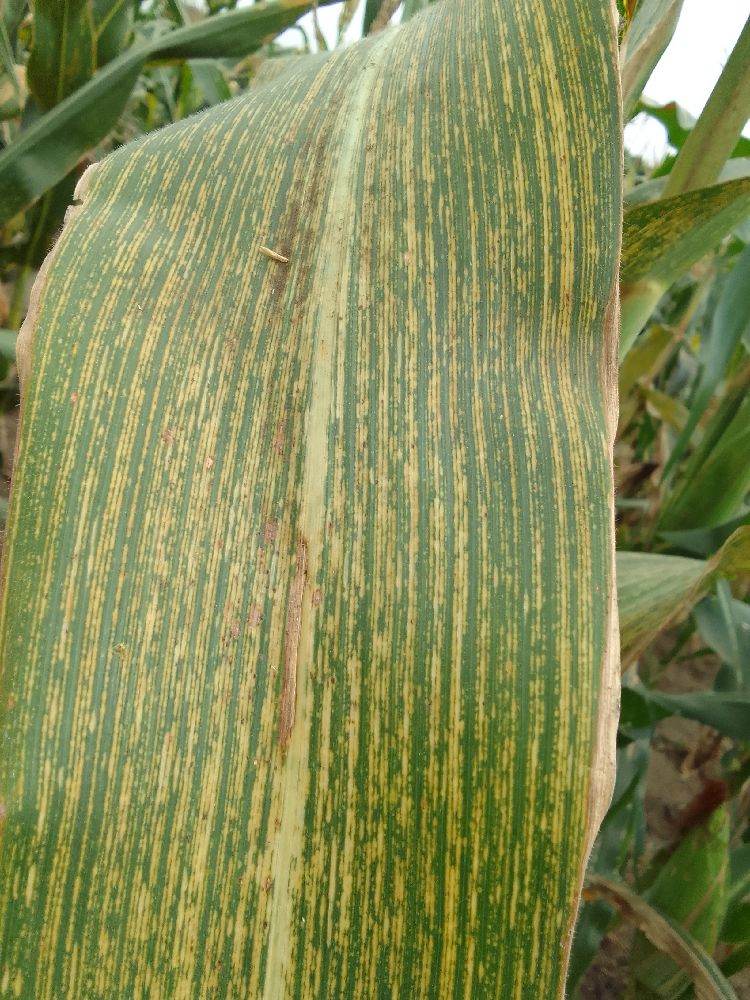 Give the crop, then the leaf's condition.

maize, maize streak virus
